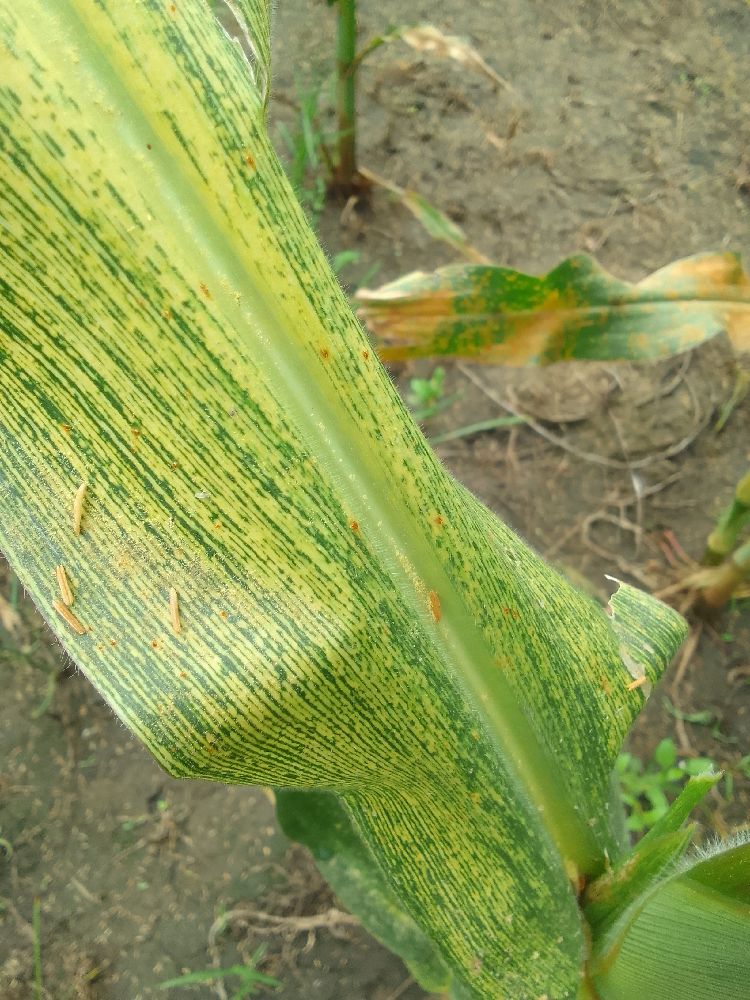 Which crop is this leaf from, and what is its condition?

maize, maize streak virus
